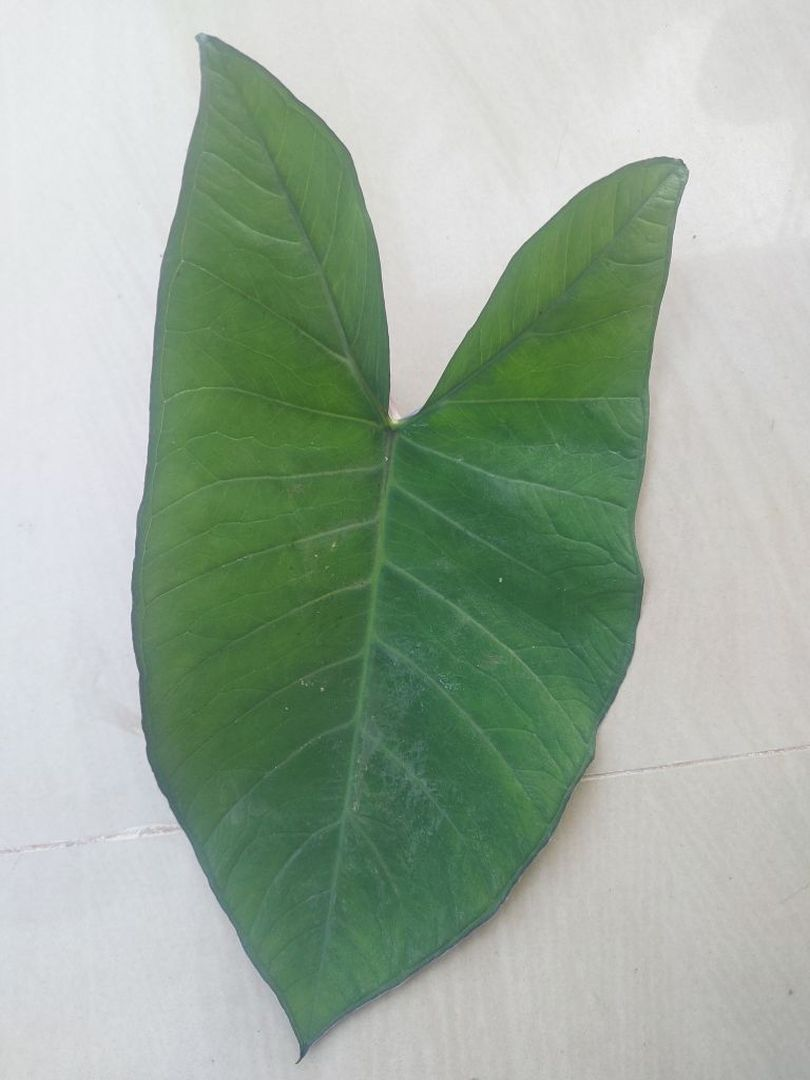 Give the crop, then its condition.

taro, healthy
